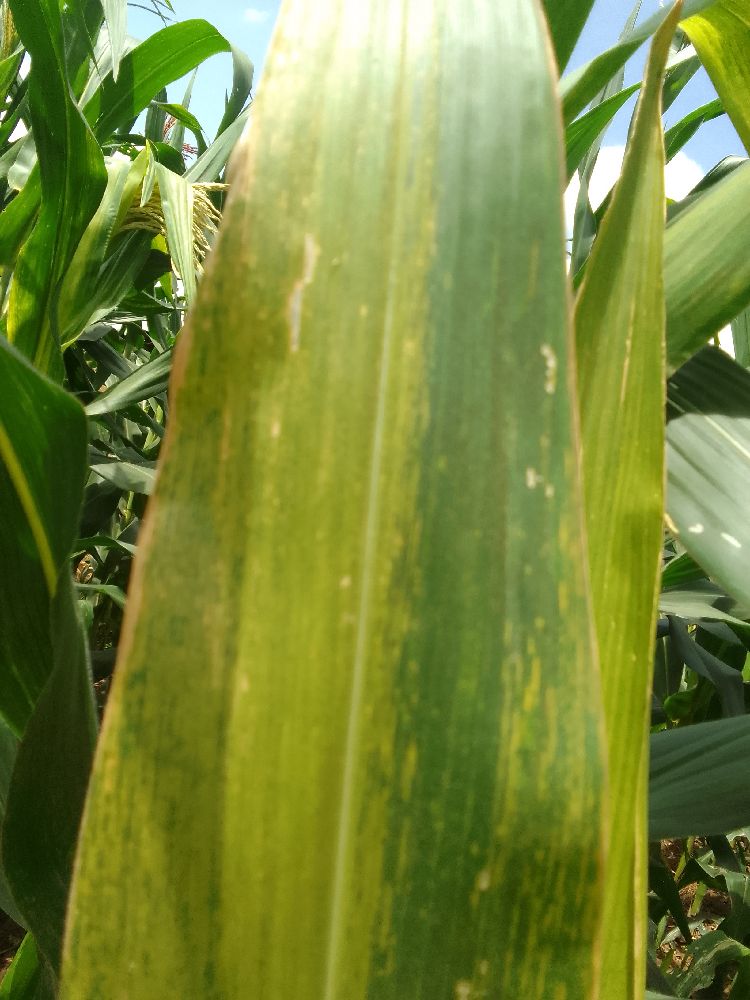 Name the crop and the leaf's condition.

maize, maize lethal necrosis
